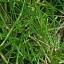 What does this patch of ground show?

grass
